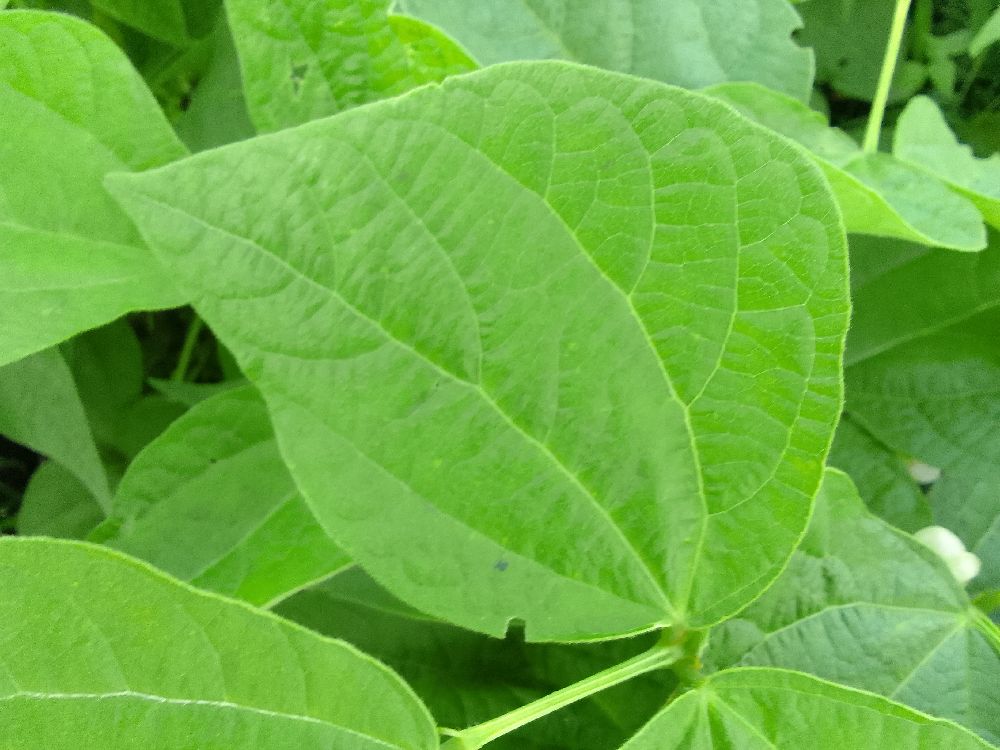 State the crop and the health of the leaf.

common bean, healthy
